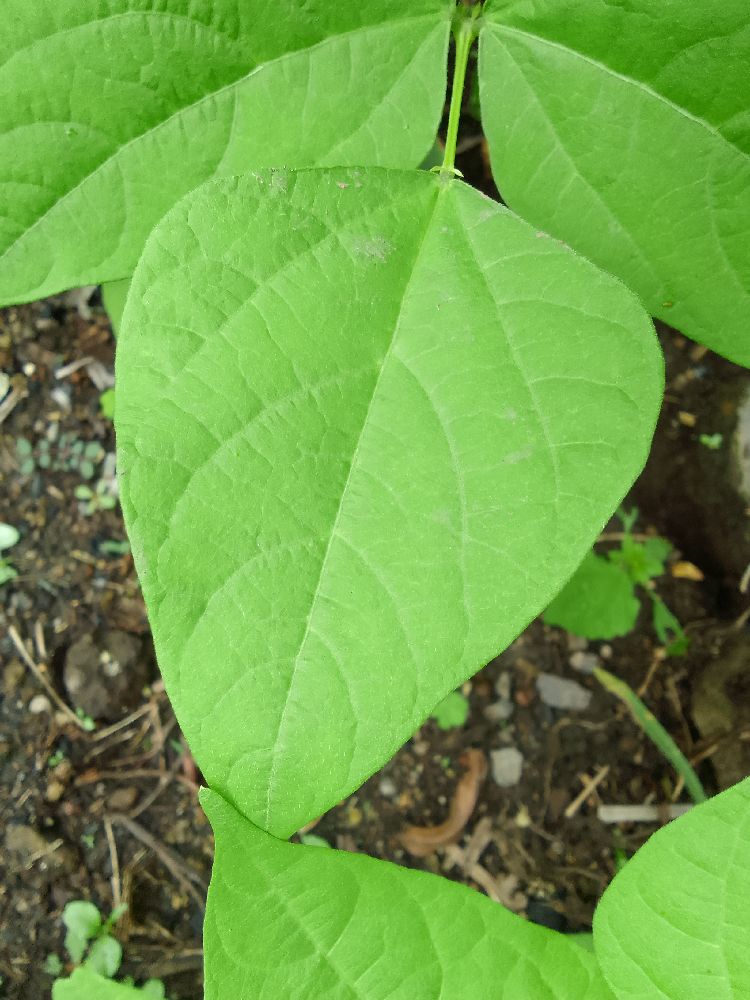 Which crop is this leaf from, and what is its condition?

common bean, healthy
